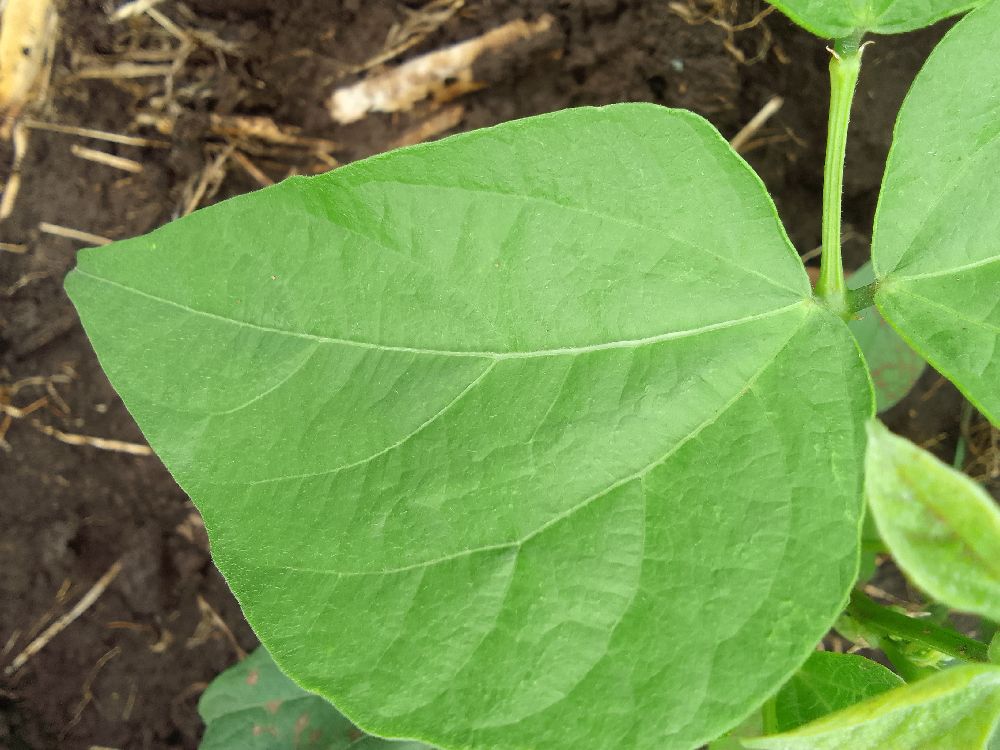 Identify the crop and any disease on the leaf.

common bean, healthy
